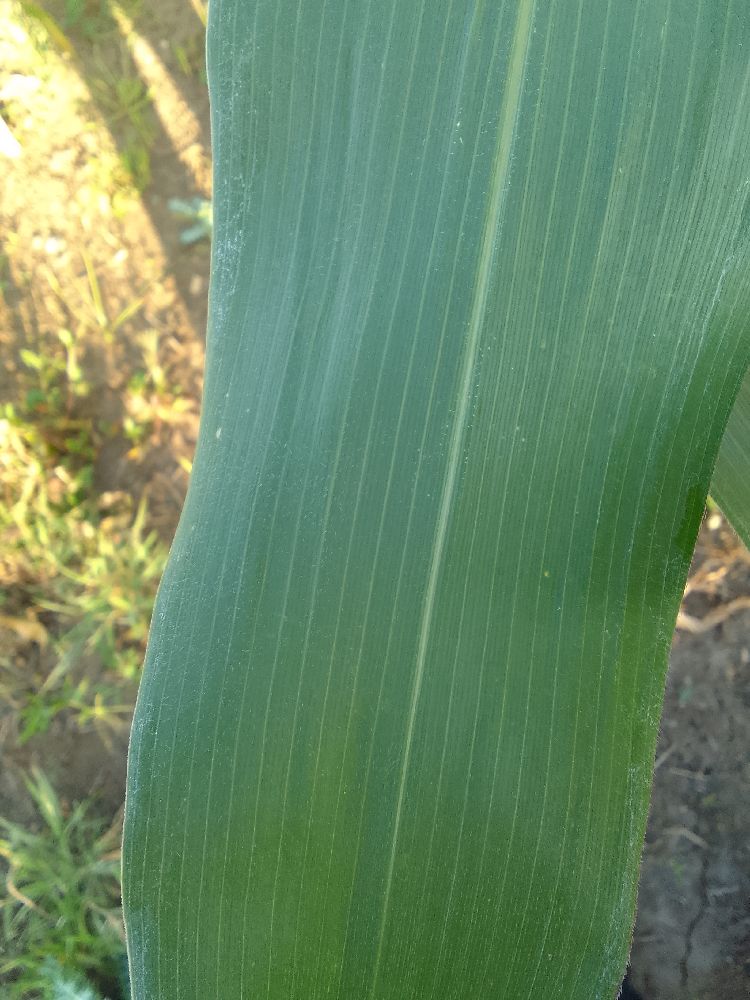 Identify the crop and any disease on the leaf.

maize, healthy
